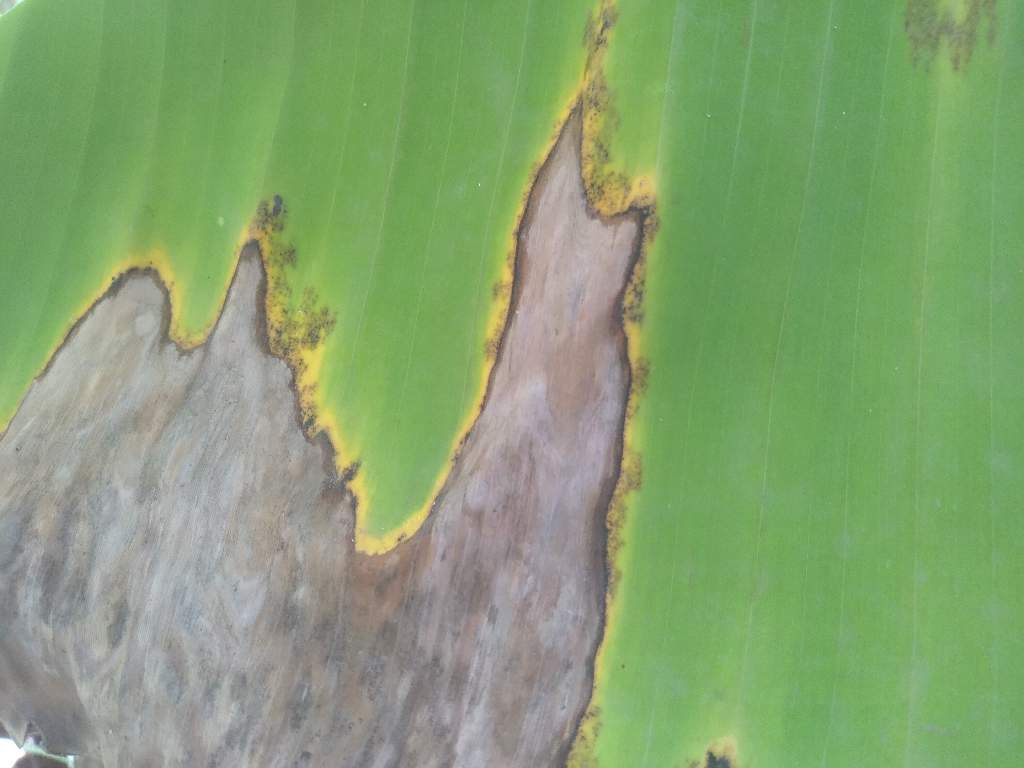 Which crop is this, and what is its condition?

banana, black sigatoka
